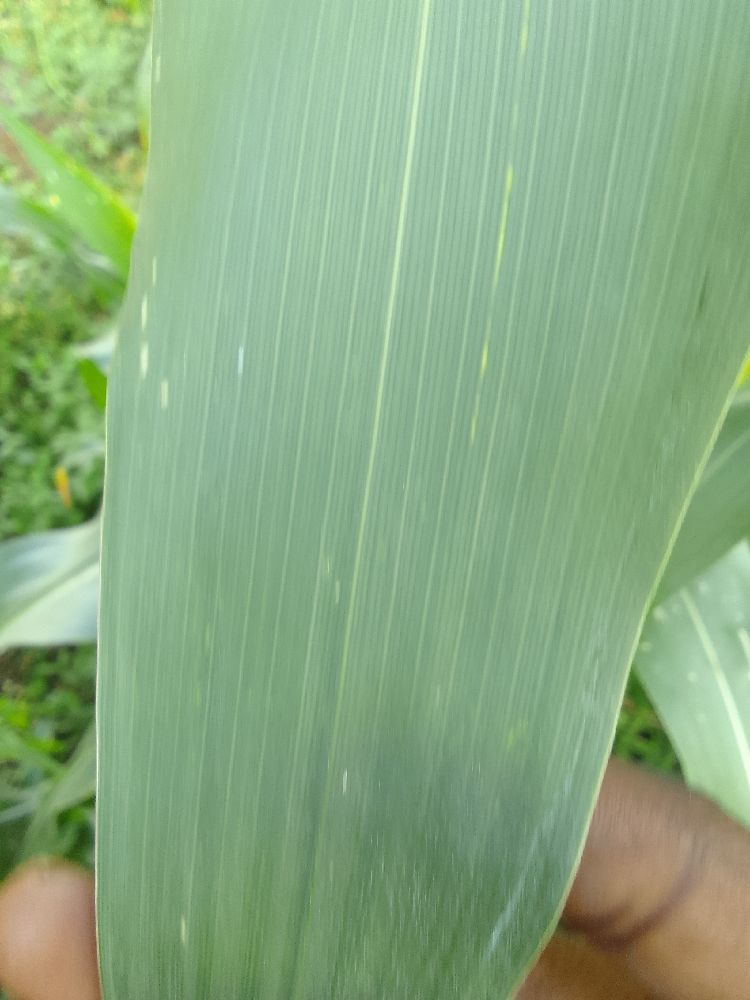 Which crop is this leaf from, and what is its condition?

maize, healthy
